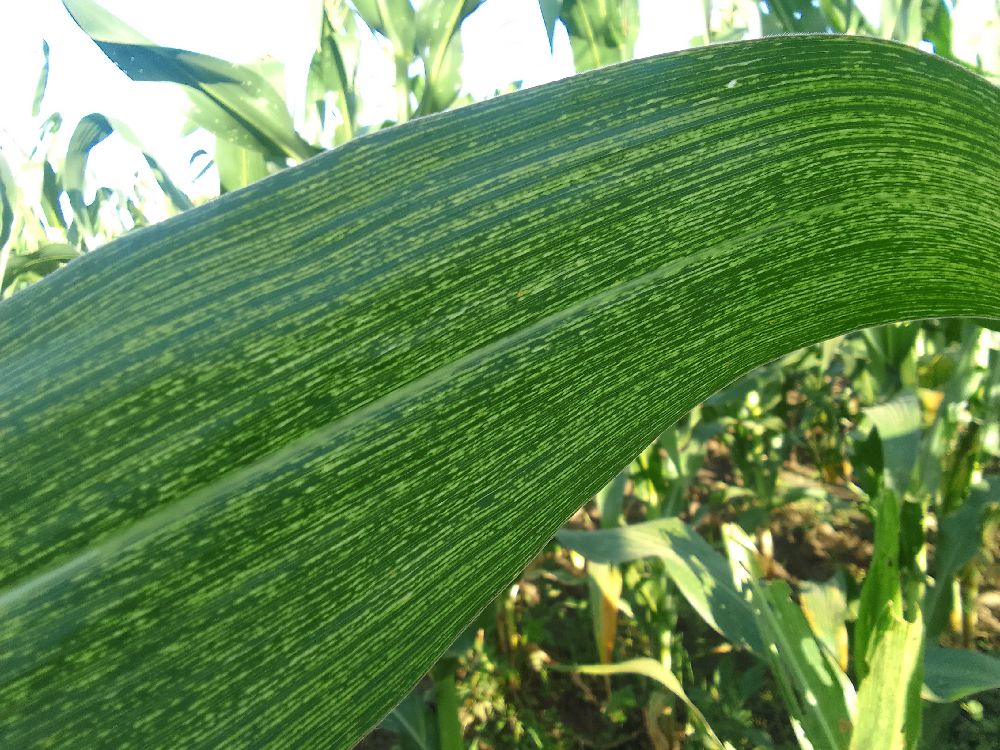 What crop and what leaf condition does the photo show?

maize, maize streak virus
